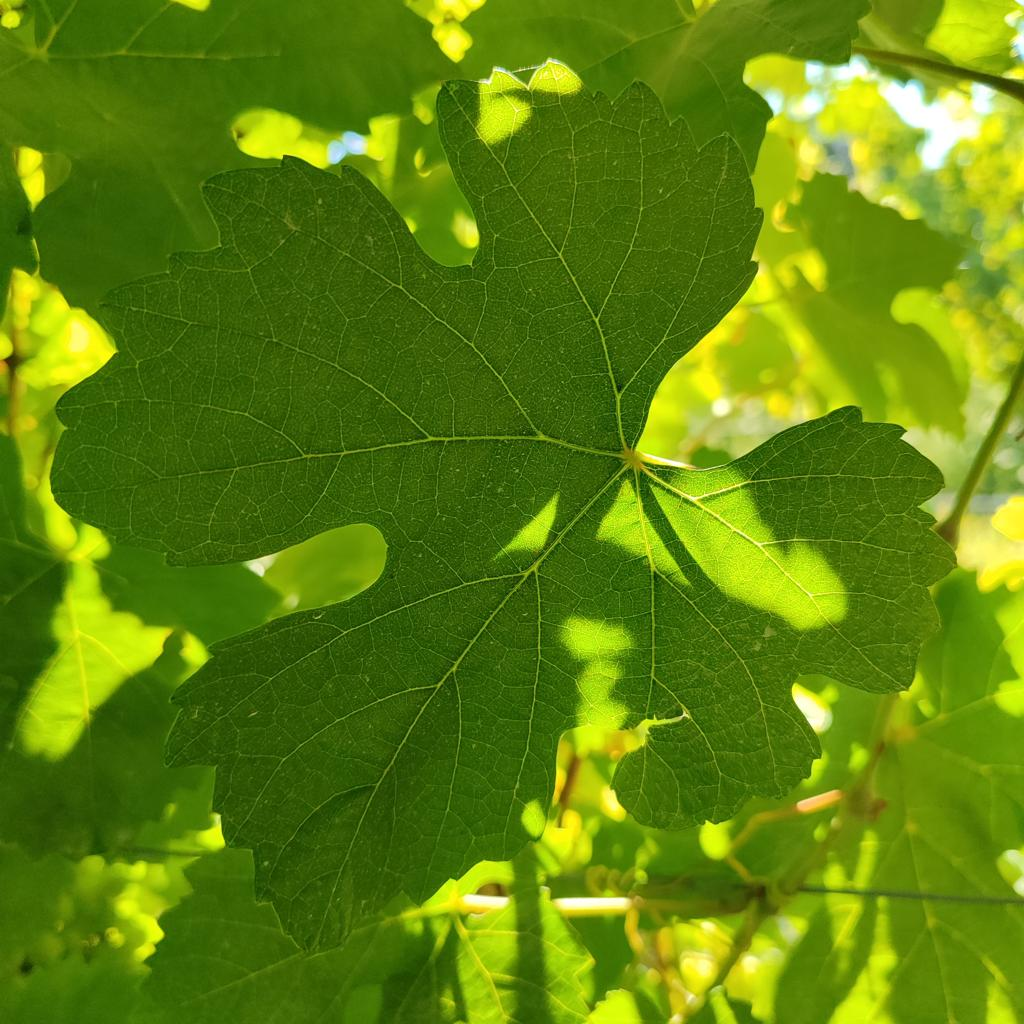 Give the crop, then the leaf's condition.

grapevine, healthy
